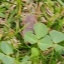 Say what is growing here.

unstructured weed
